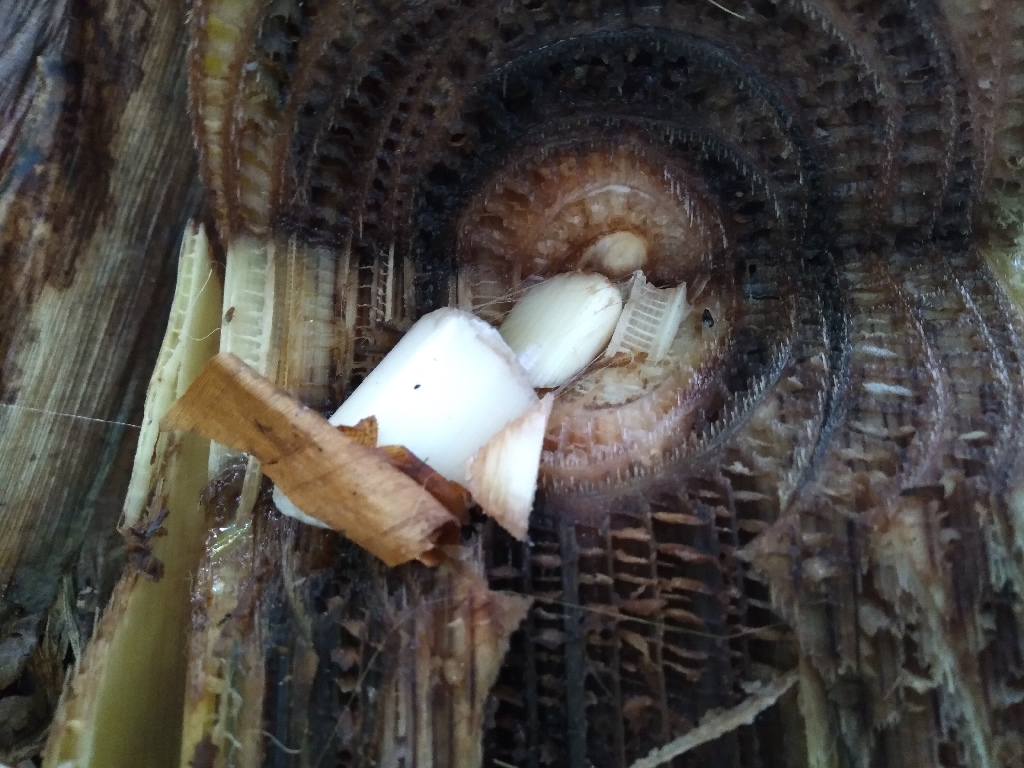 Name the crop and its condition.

banana, fusarium wilt race 1
